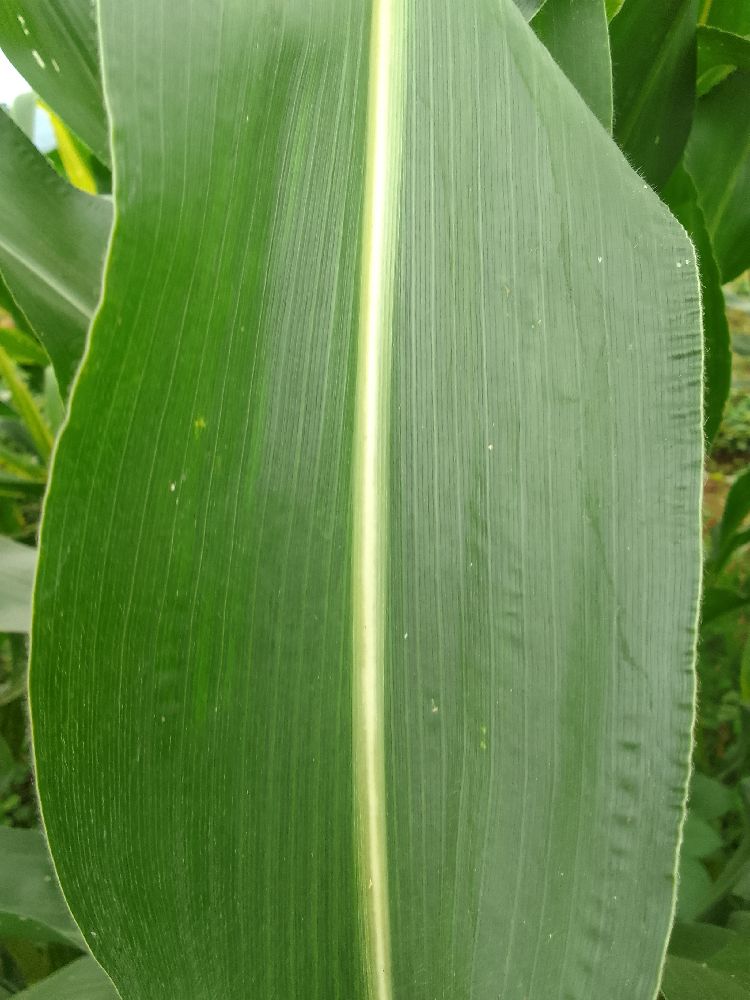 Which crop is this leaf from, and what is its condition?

maize, healthy
